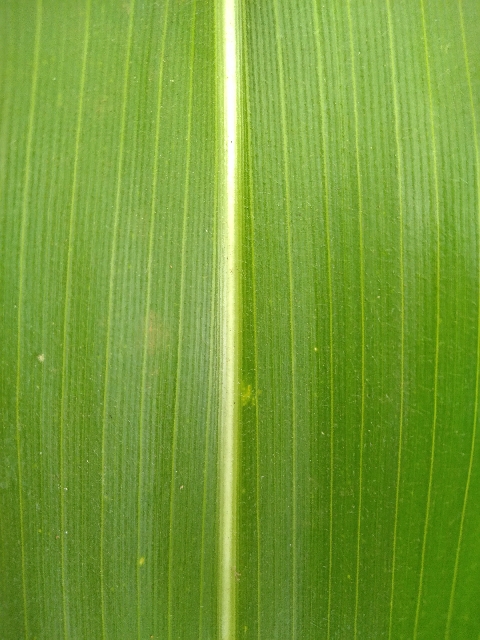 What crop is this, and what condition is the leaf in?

maize, healthy
